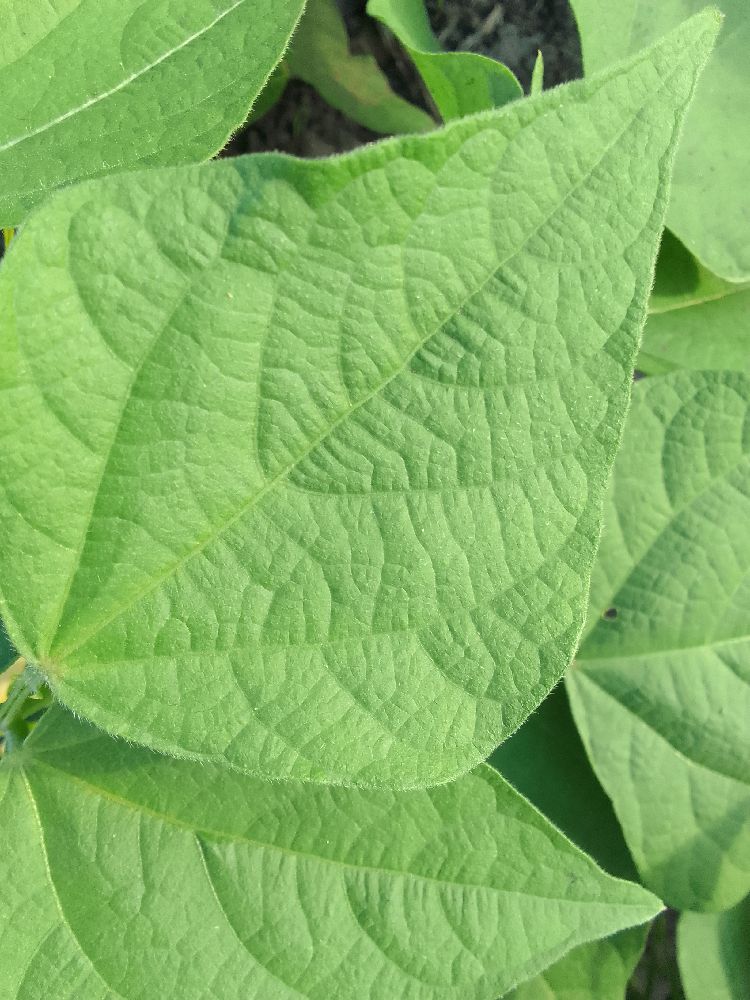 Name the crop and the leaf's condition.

common bean, healthy
